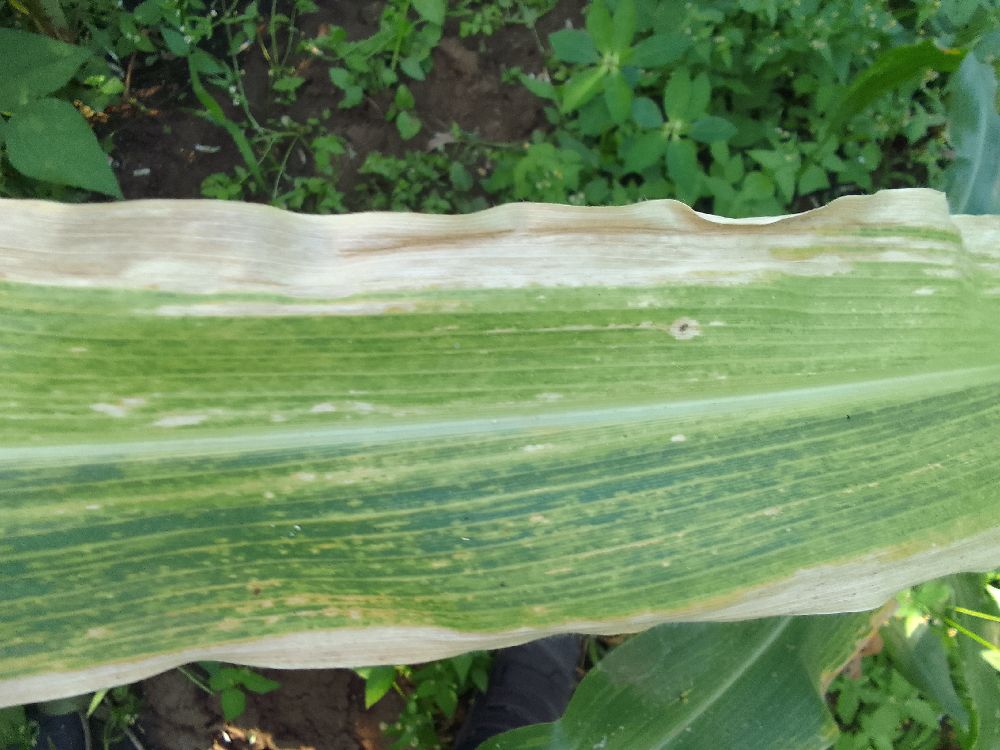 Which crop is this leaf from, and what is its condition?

maize, maize lethal necrosis
